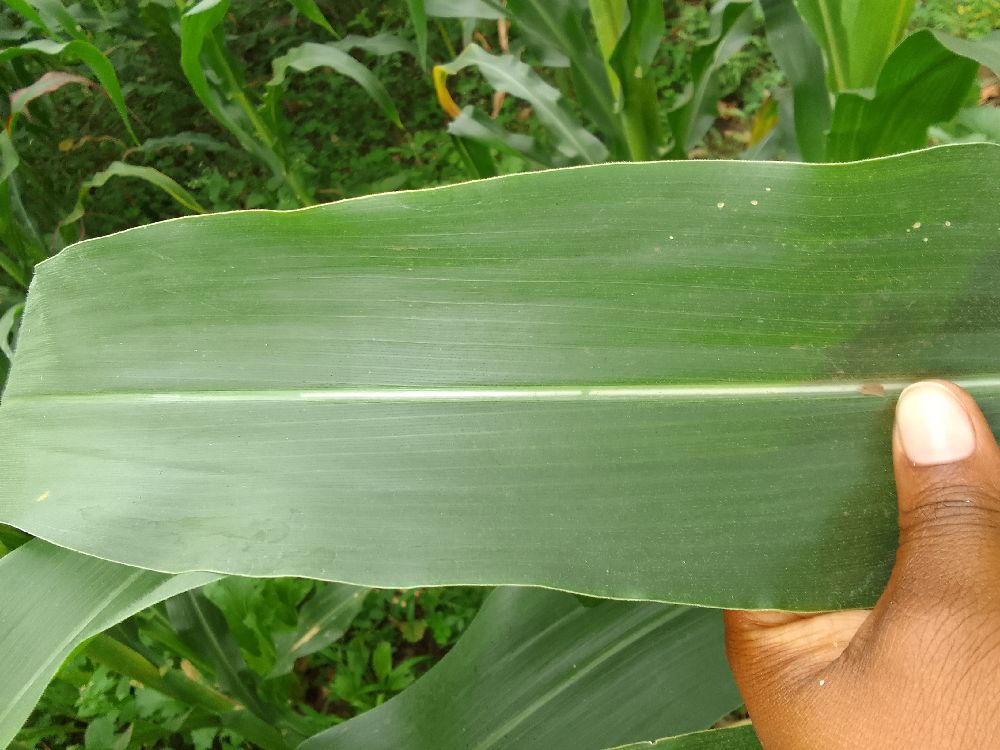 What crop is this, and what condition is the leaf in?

maize, healthy
